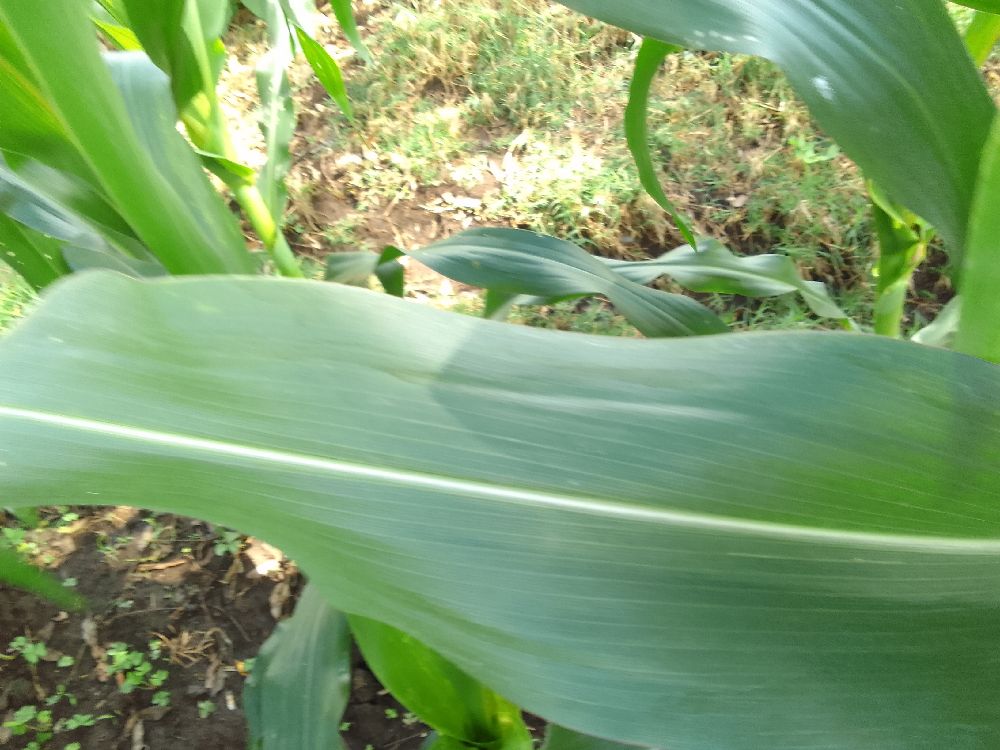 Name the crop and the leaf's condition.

maize, healthy
